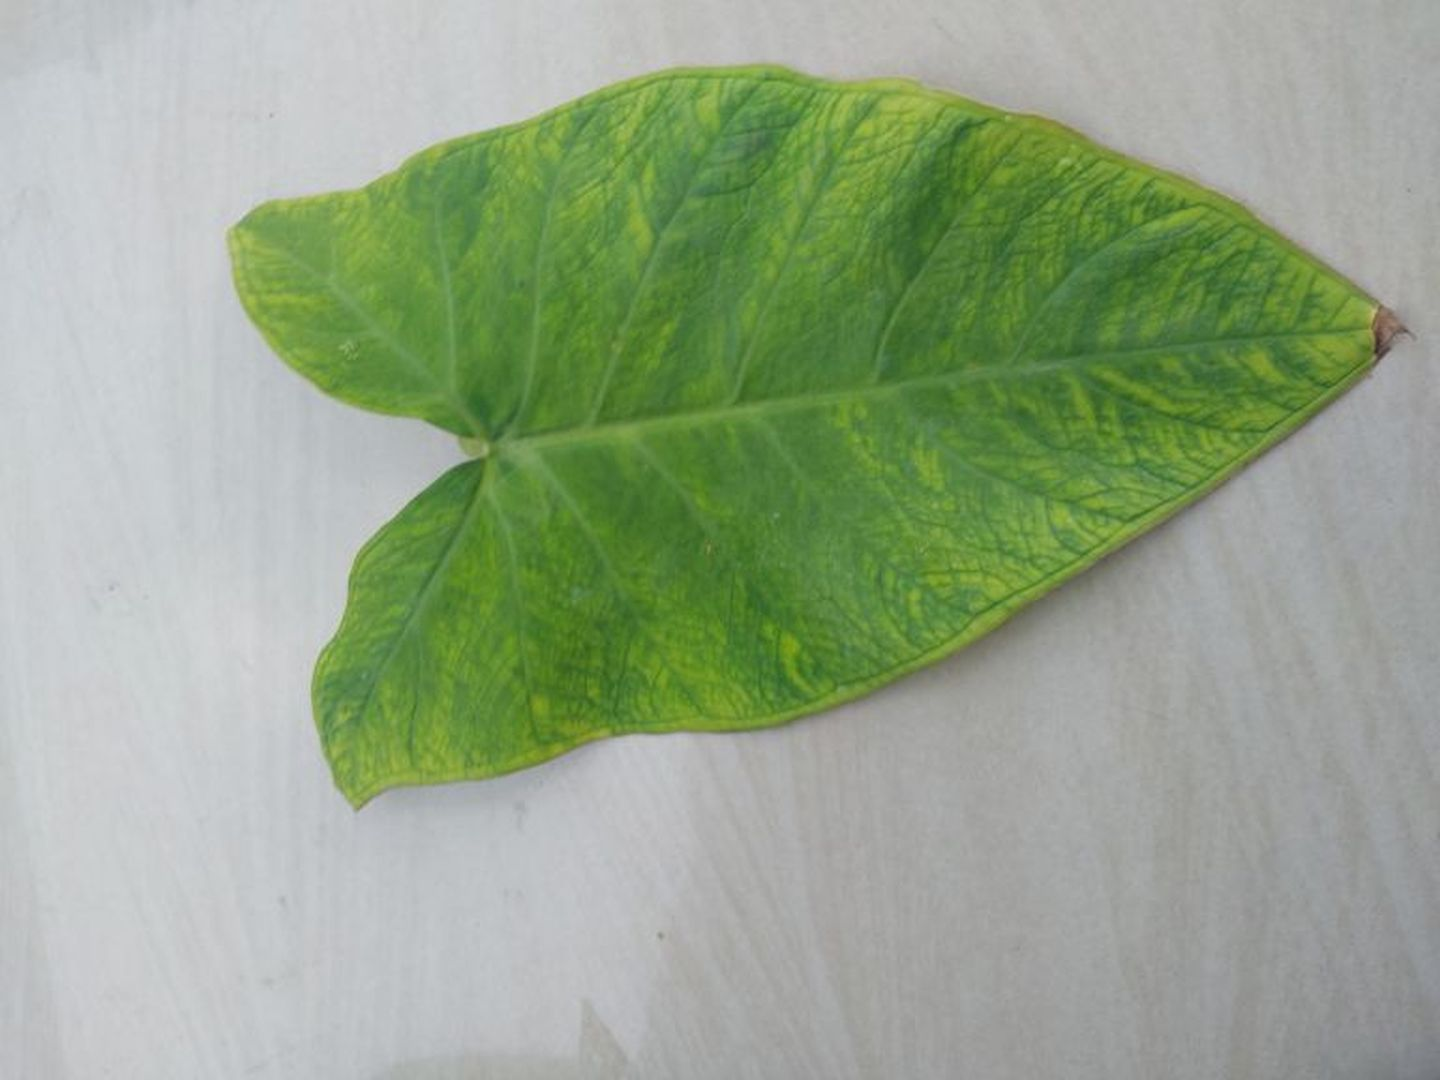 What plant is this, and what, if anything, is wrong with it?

taro, mosaic
